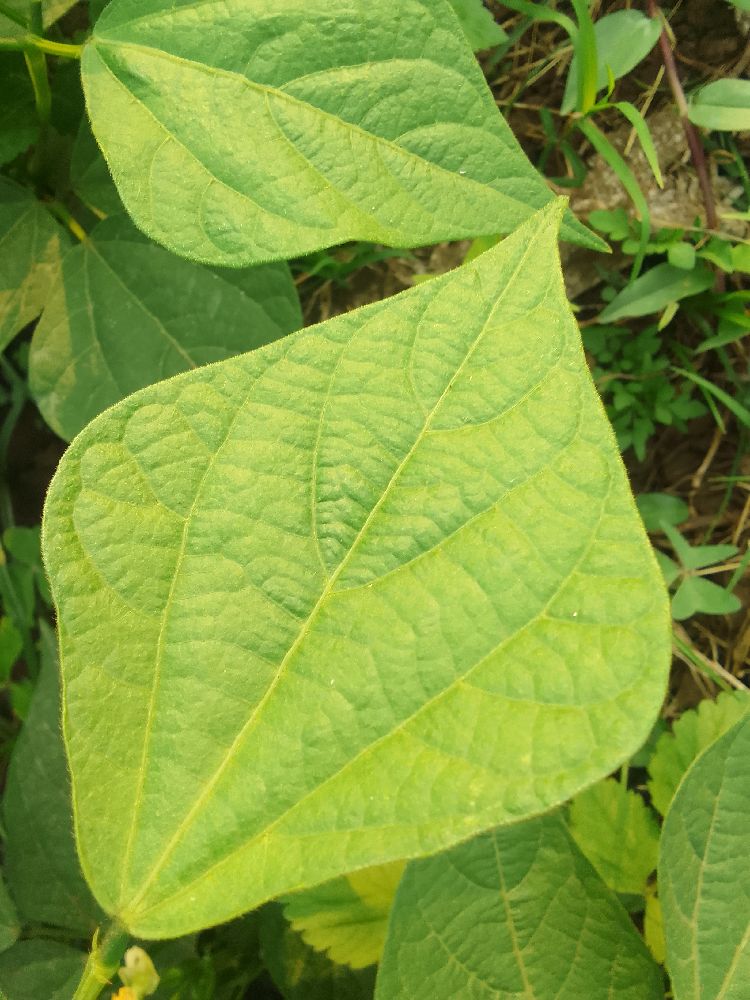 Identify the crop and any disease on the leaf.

common bean, healthy
